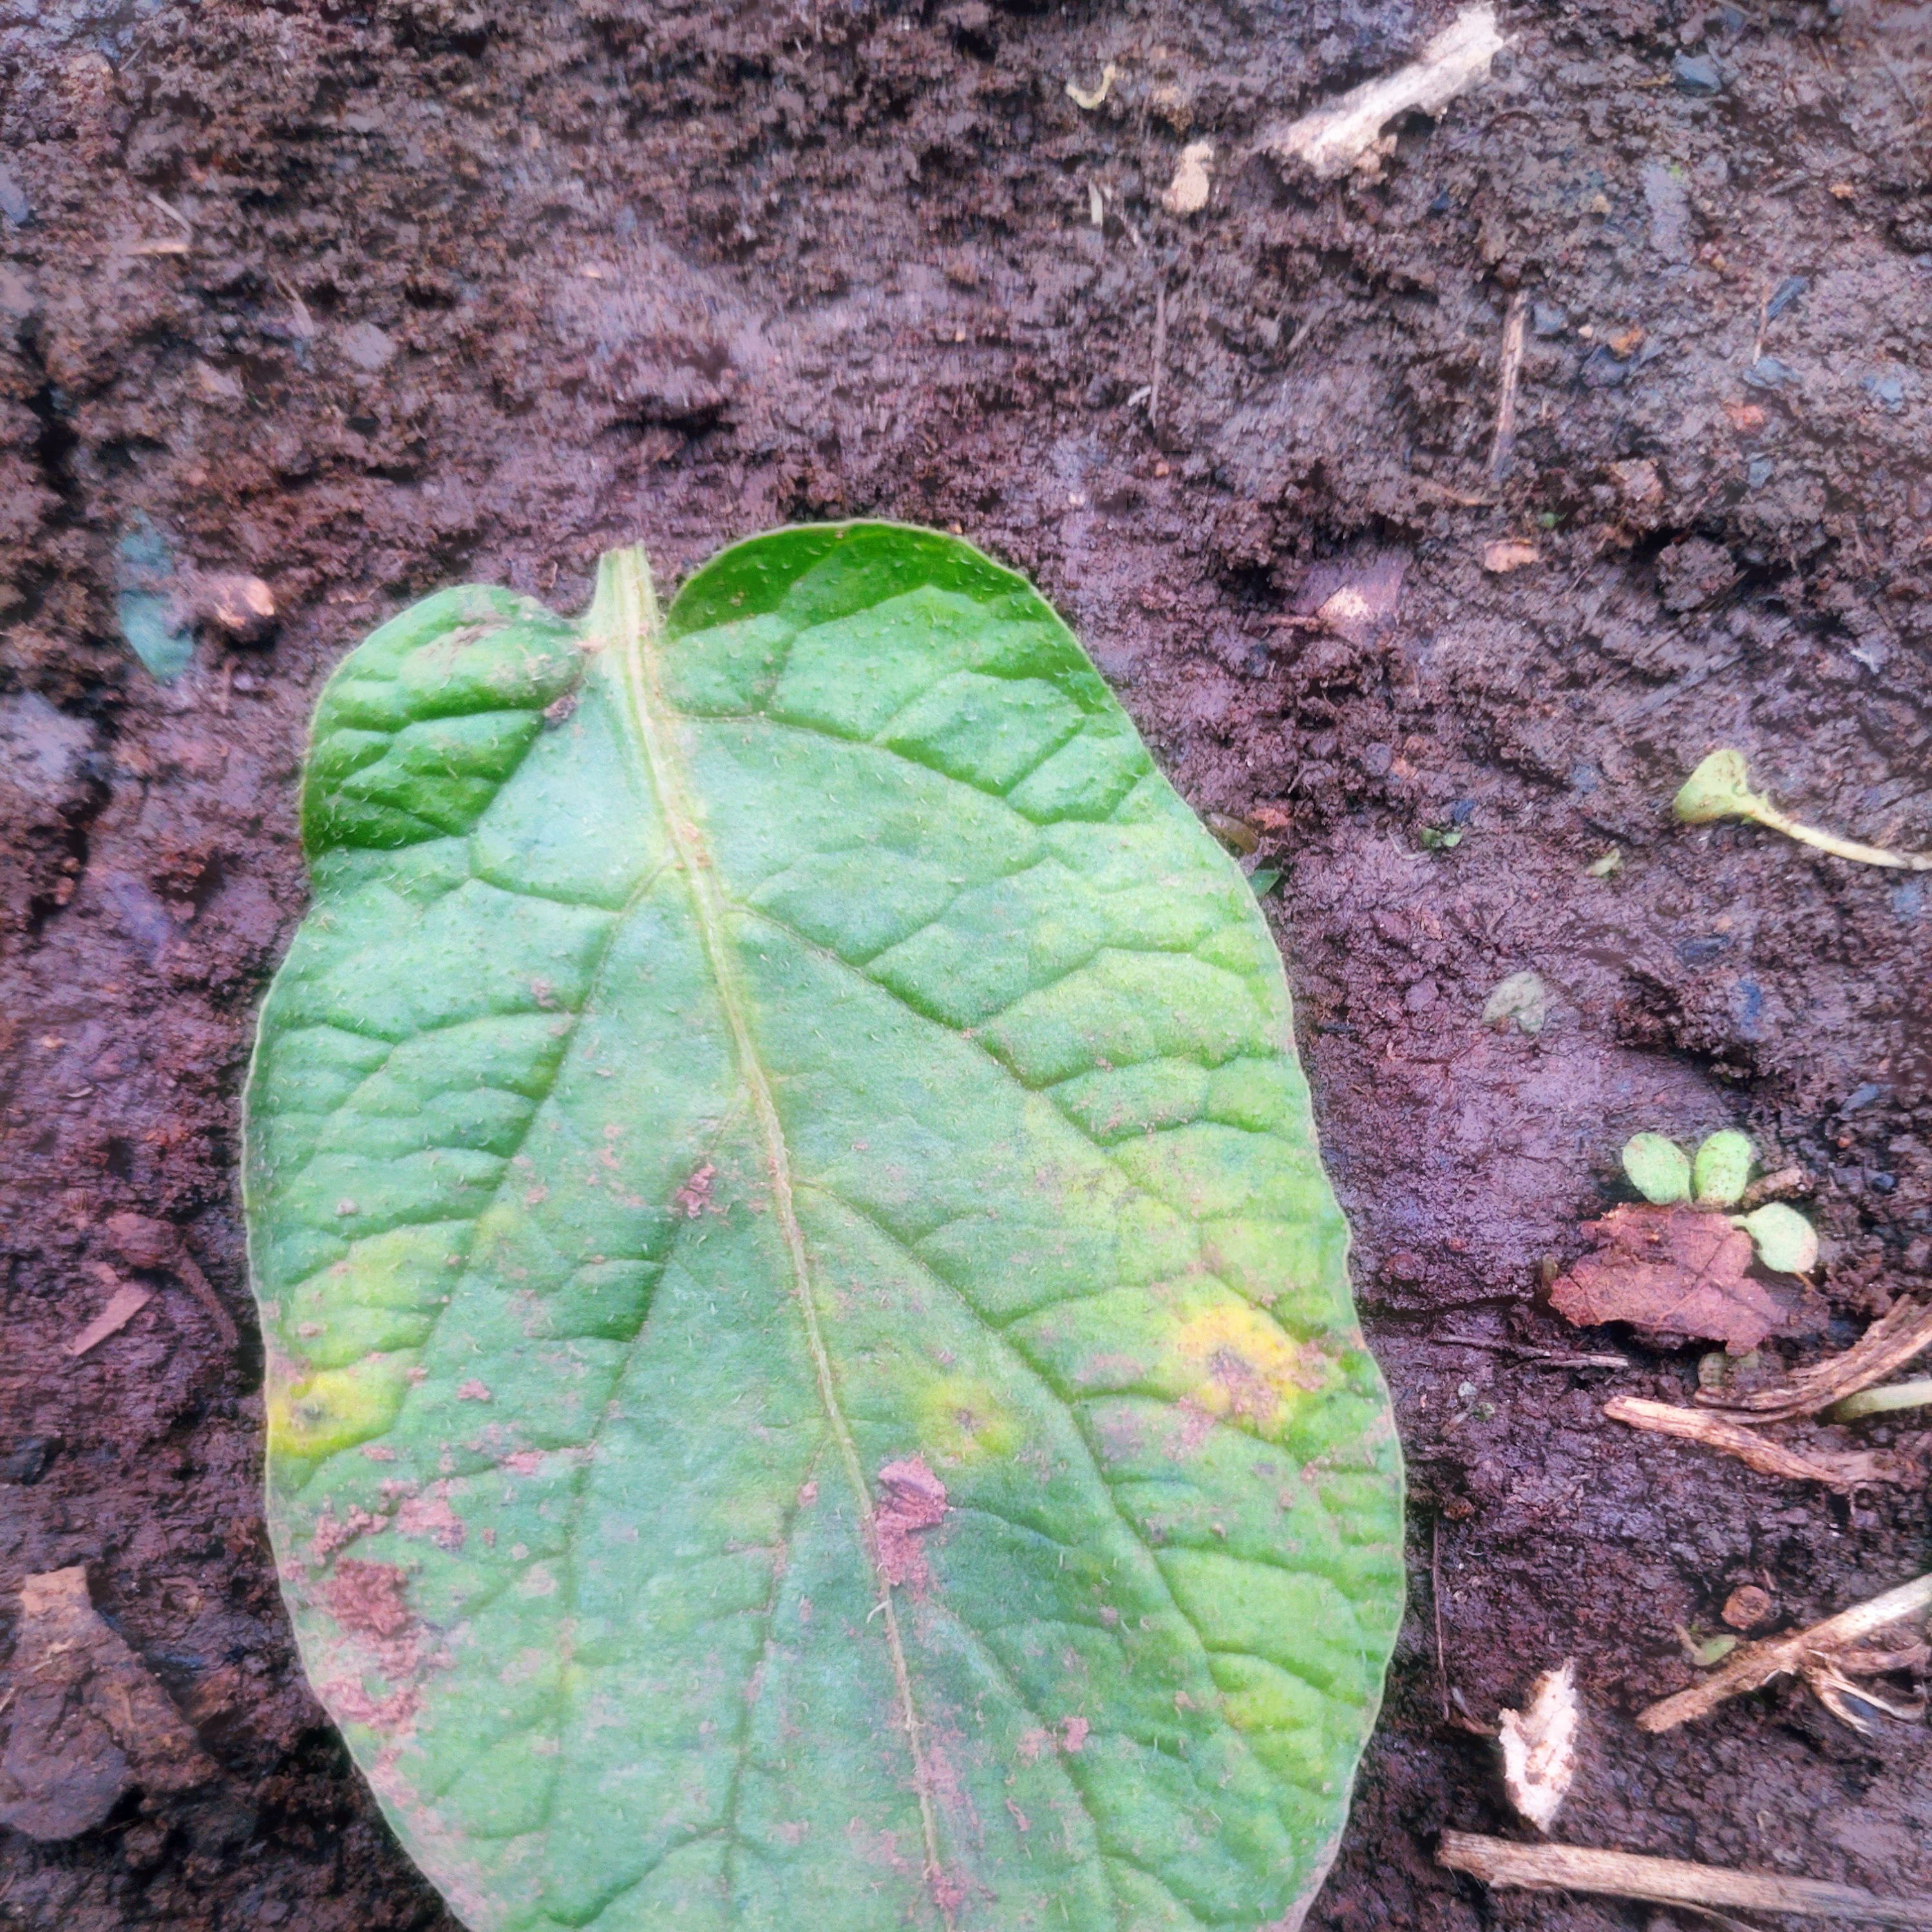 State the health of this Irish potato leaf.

late blight
